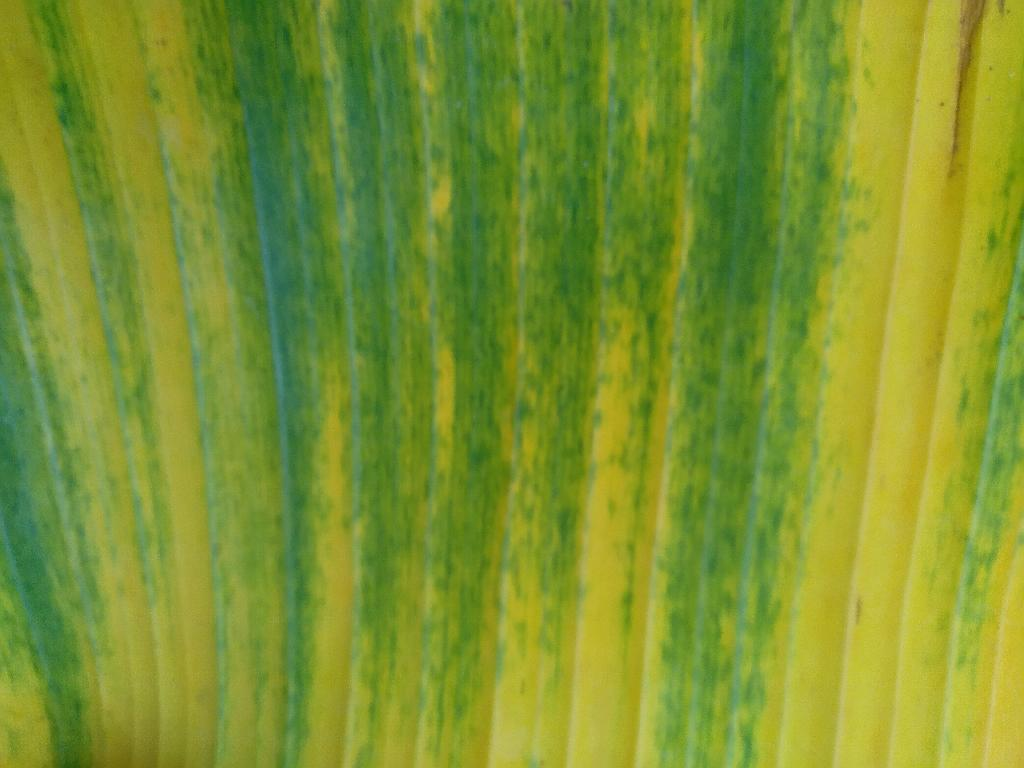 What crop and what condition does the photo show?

banana, fusarium wilt race 1
